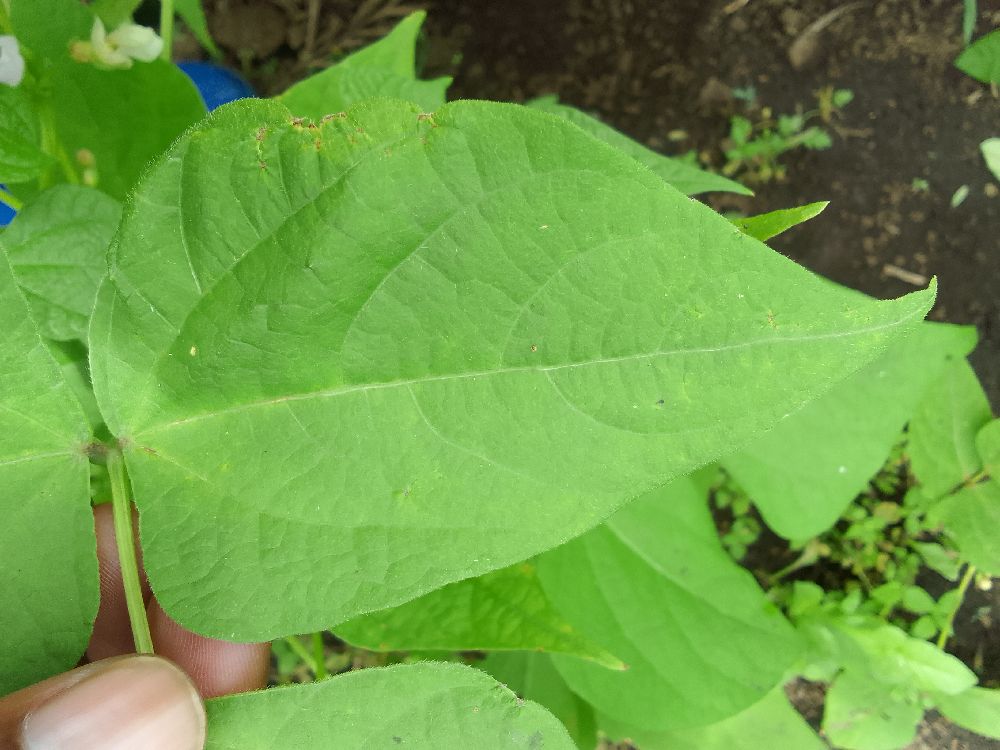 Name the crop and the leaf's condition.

common bean, healthy
